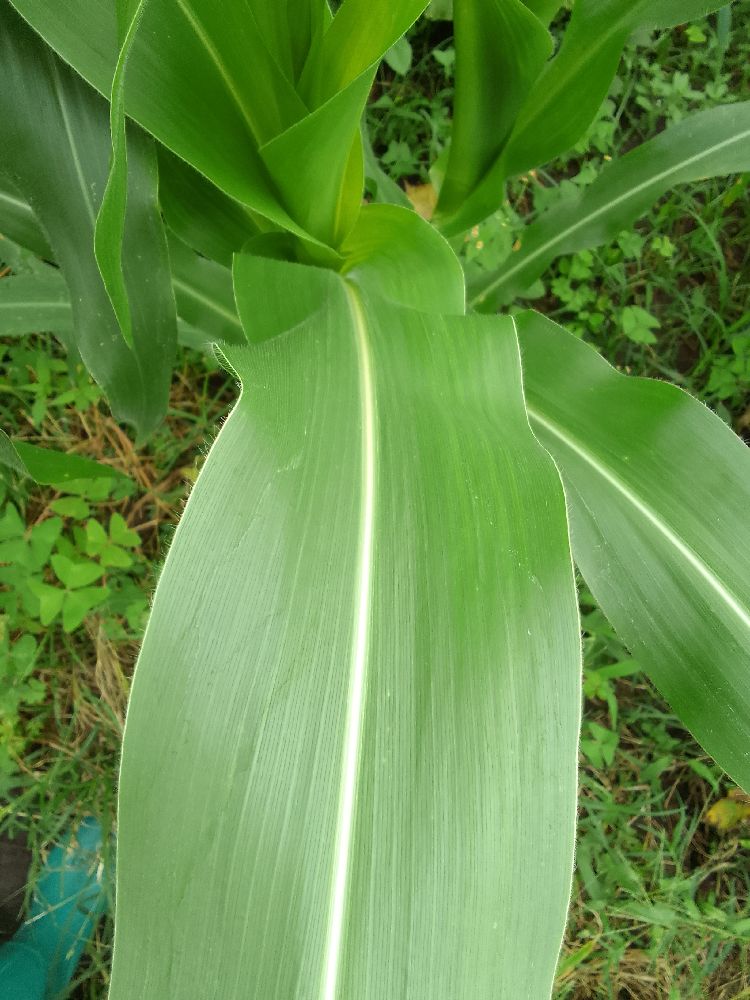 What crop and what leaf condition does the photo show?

maize, healthy
